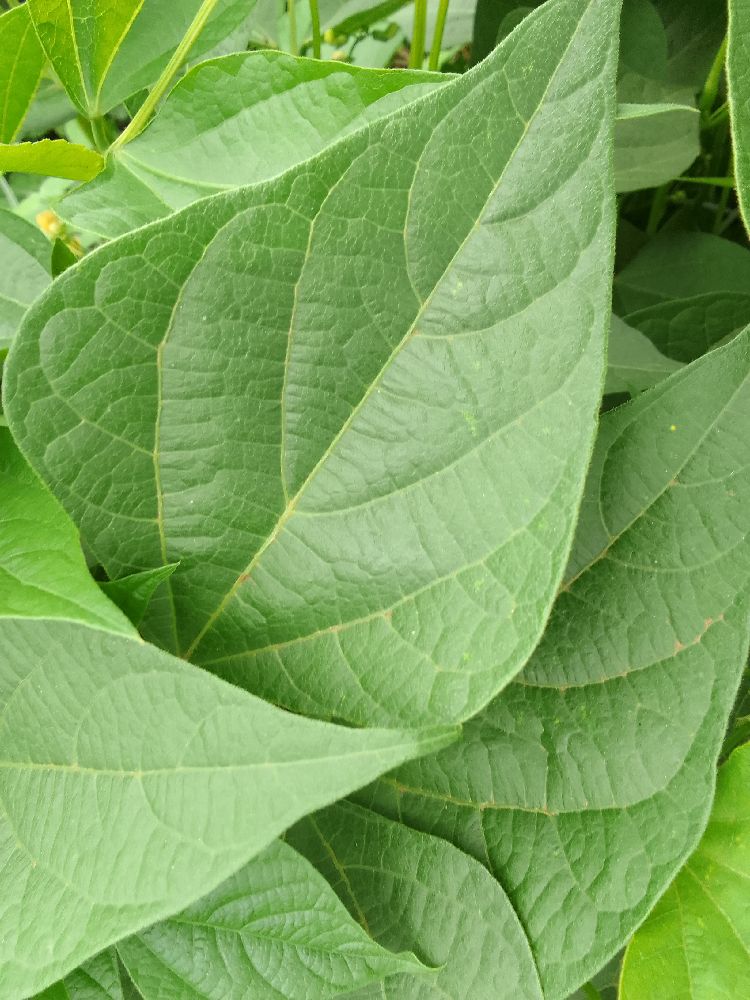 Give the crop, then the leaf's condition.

common bean, healthy
